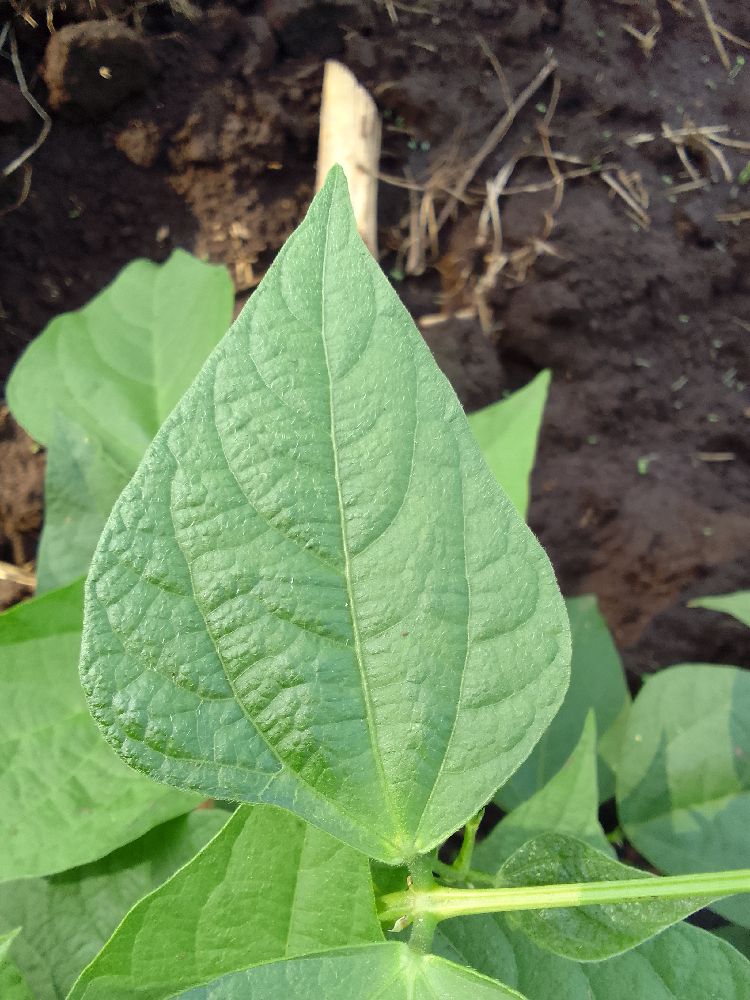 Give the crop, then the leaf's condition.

common bean, healthy
